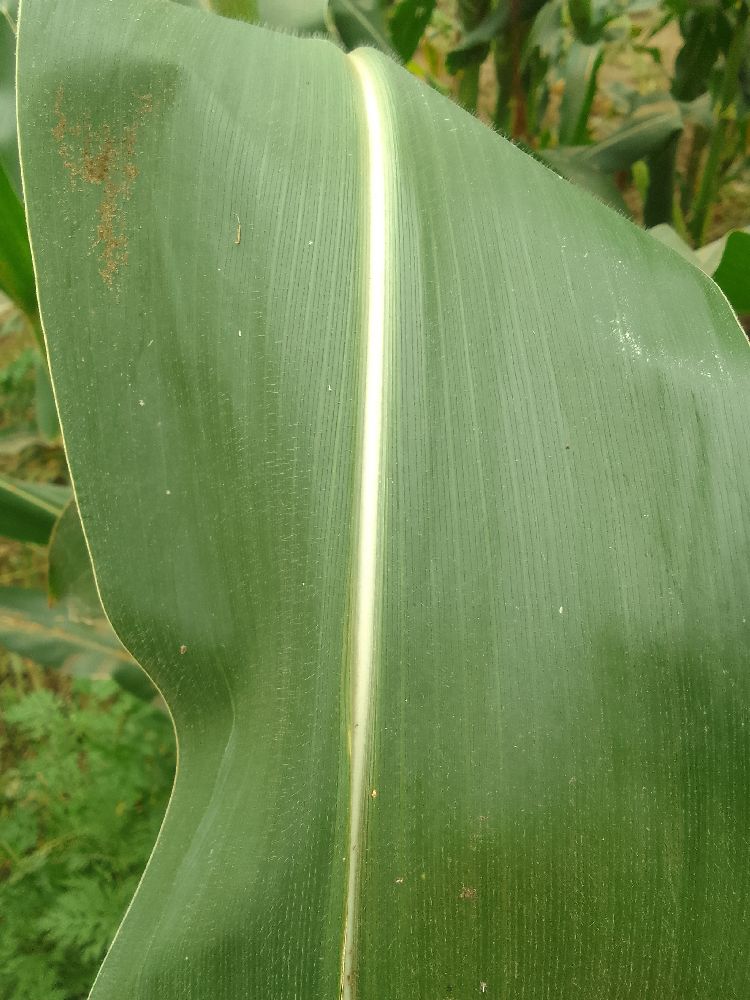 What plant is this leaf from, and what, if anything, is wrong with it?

maize, healthy
